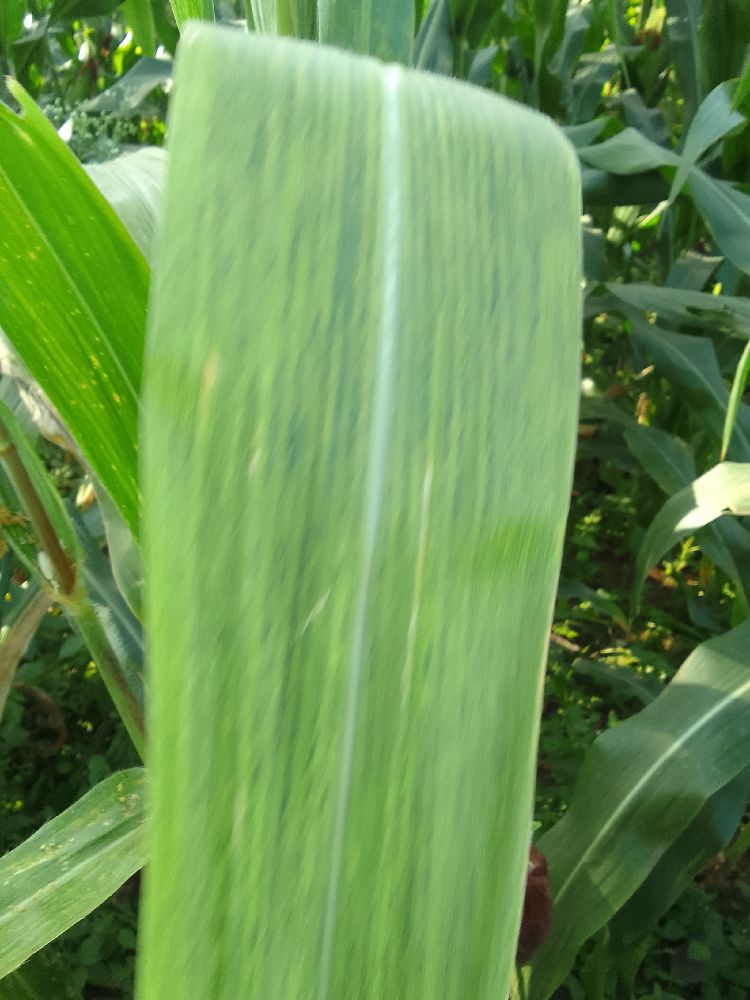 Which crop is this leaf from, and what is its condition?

maize, maize lethal necrosis
